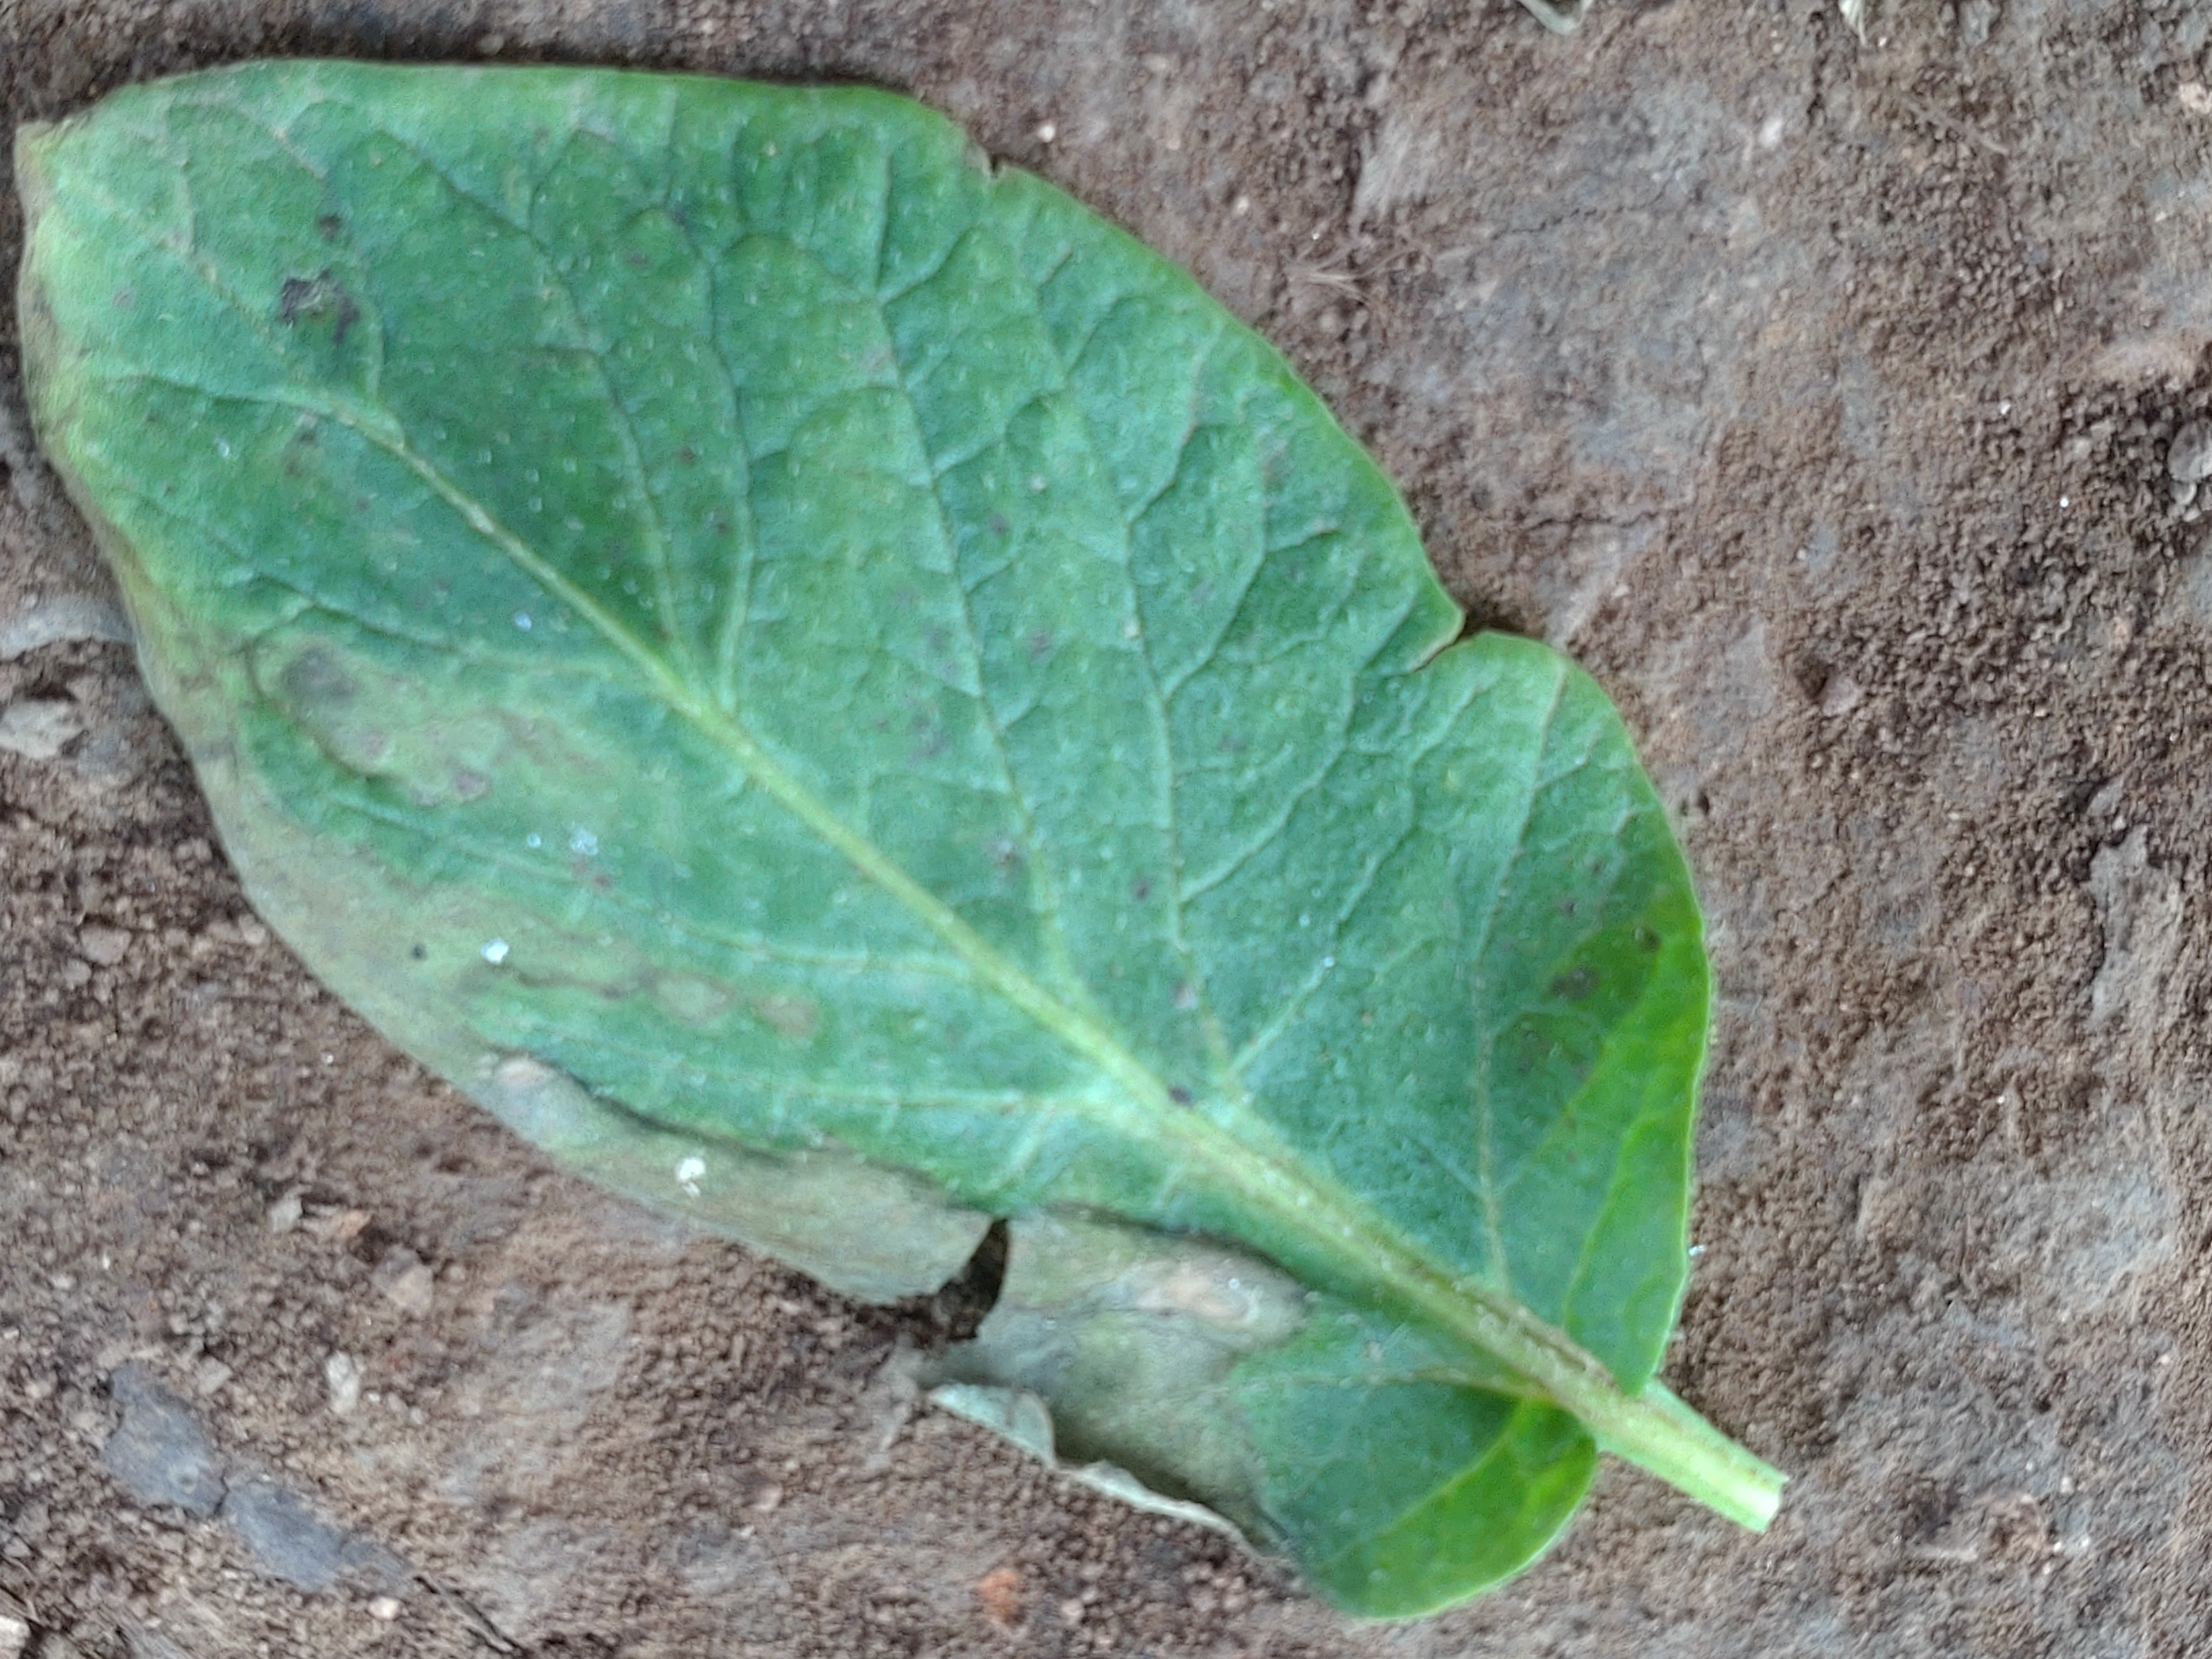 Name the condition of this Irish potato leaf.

early blight
